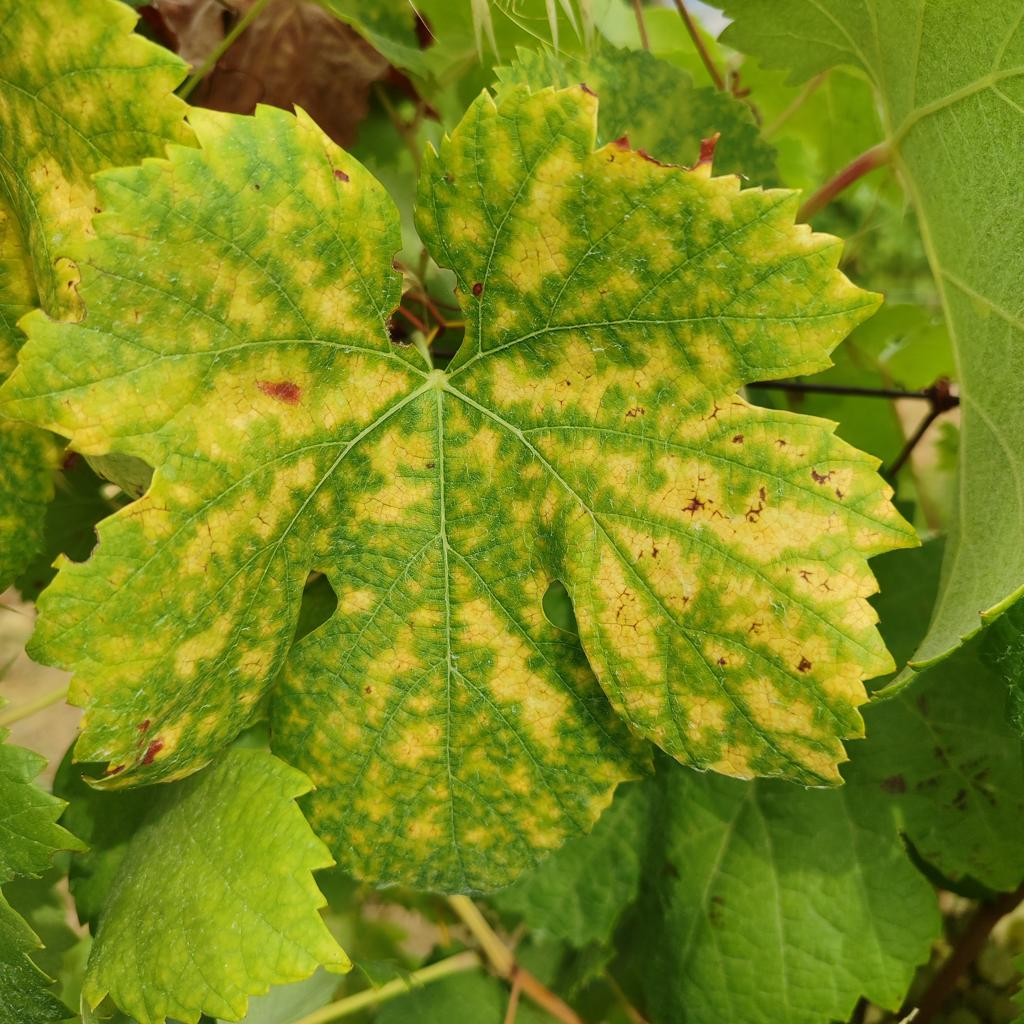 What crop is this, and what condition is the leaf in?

grapevine, esca complex
